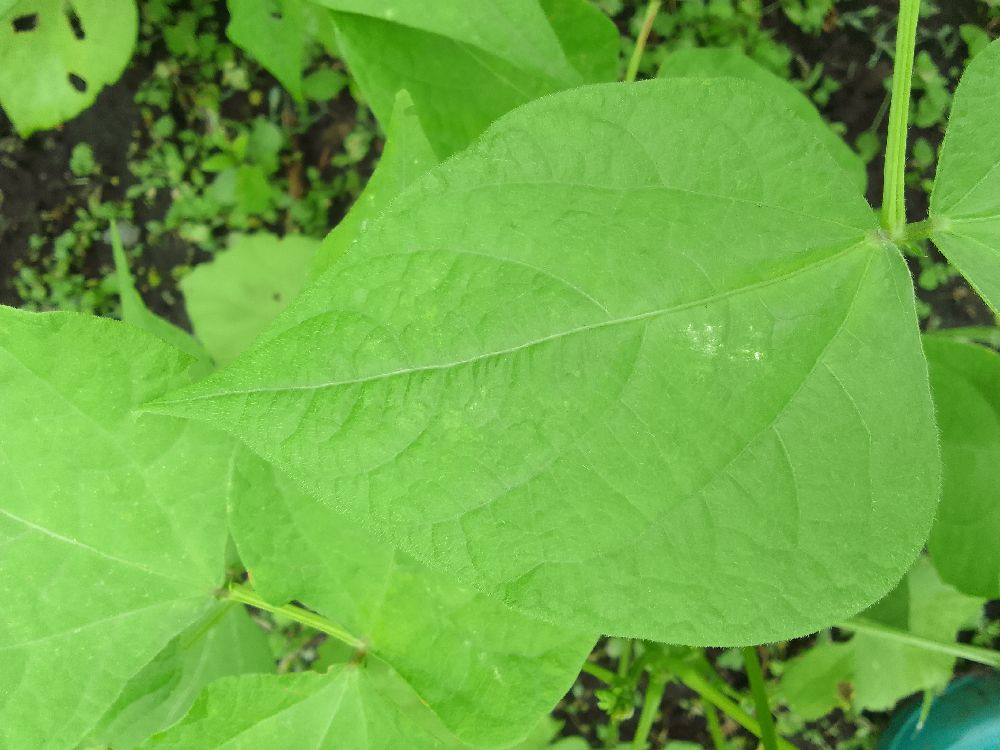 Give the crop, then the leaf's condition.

common bean, healthy
